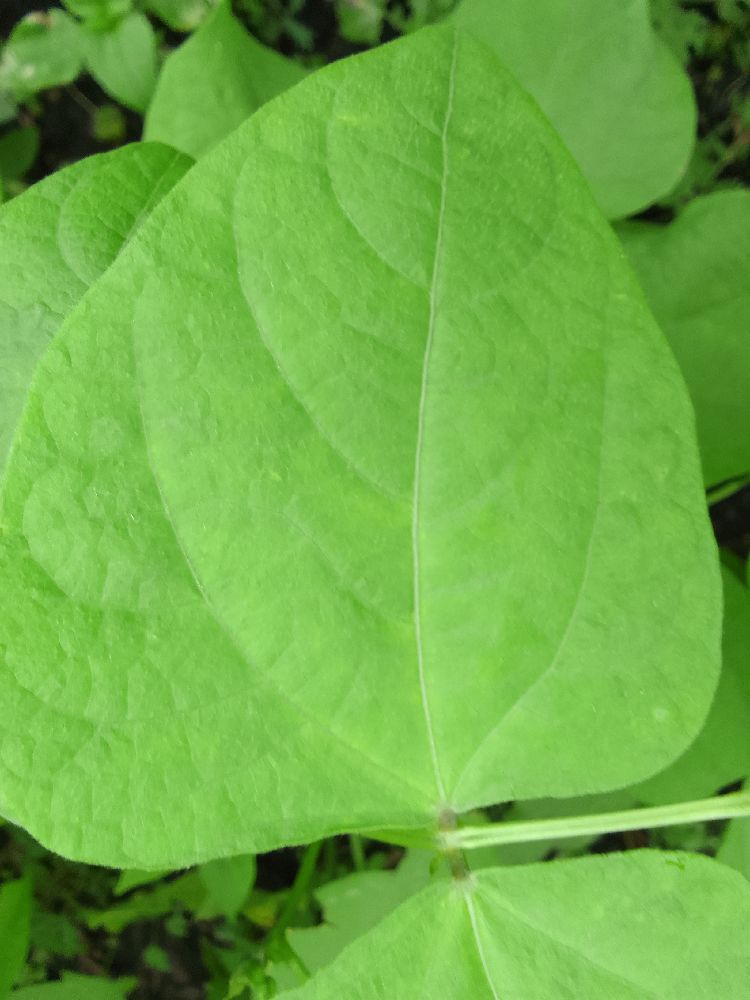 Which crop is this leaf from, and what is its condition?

common bean, healthy
